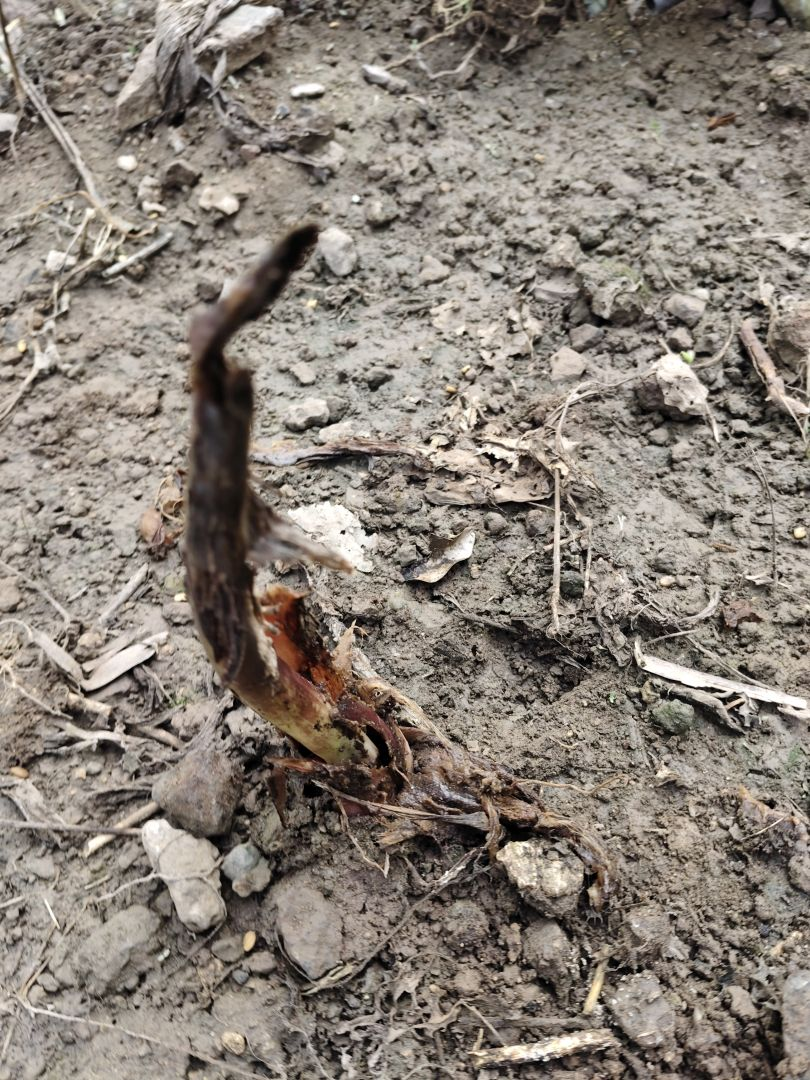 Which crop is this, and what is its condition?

taro, root rot
